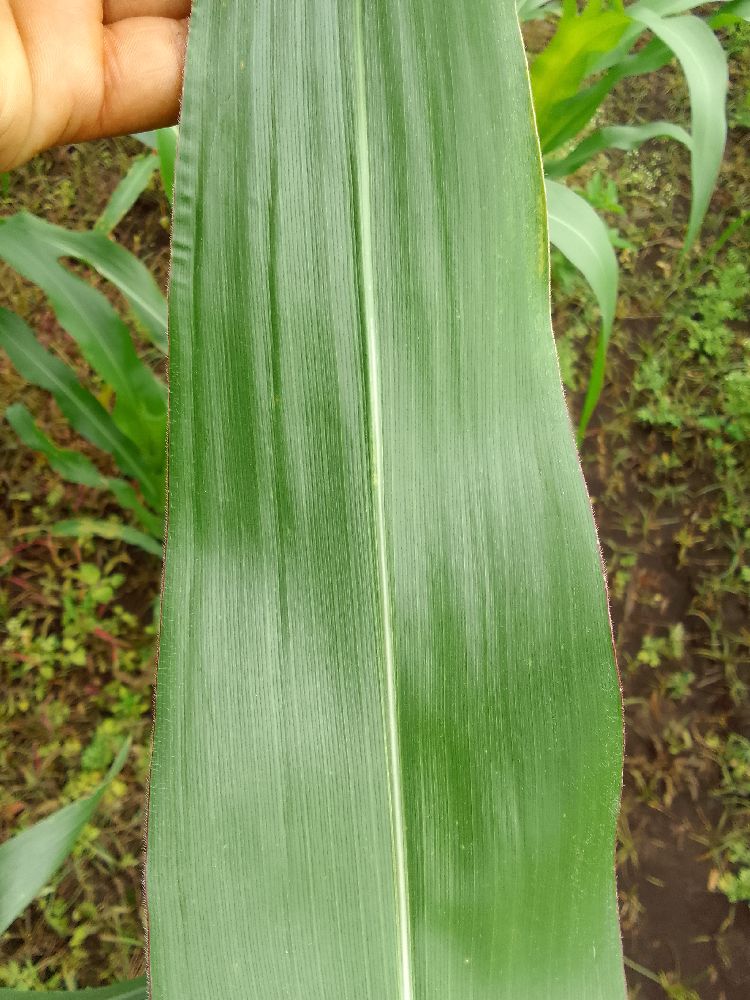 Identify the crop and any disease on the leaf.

maize, healthy
